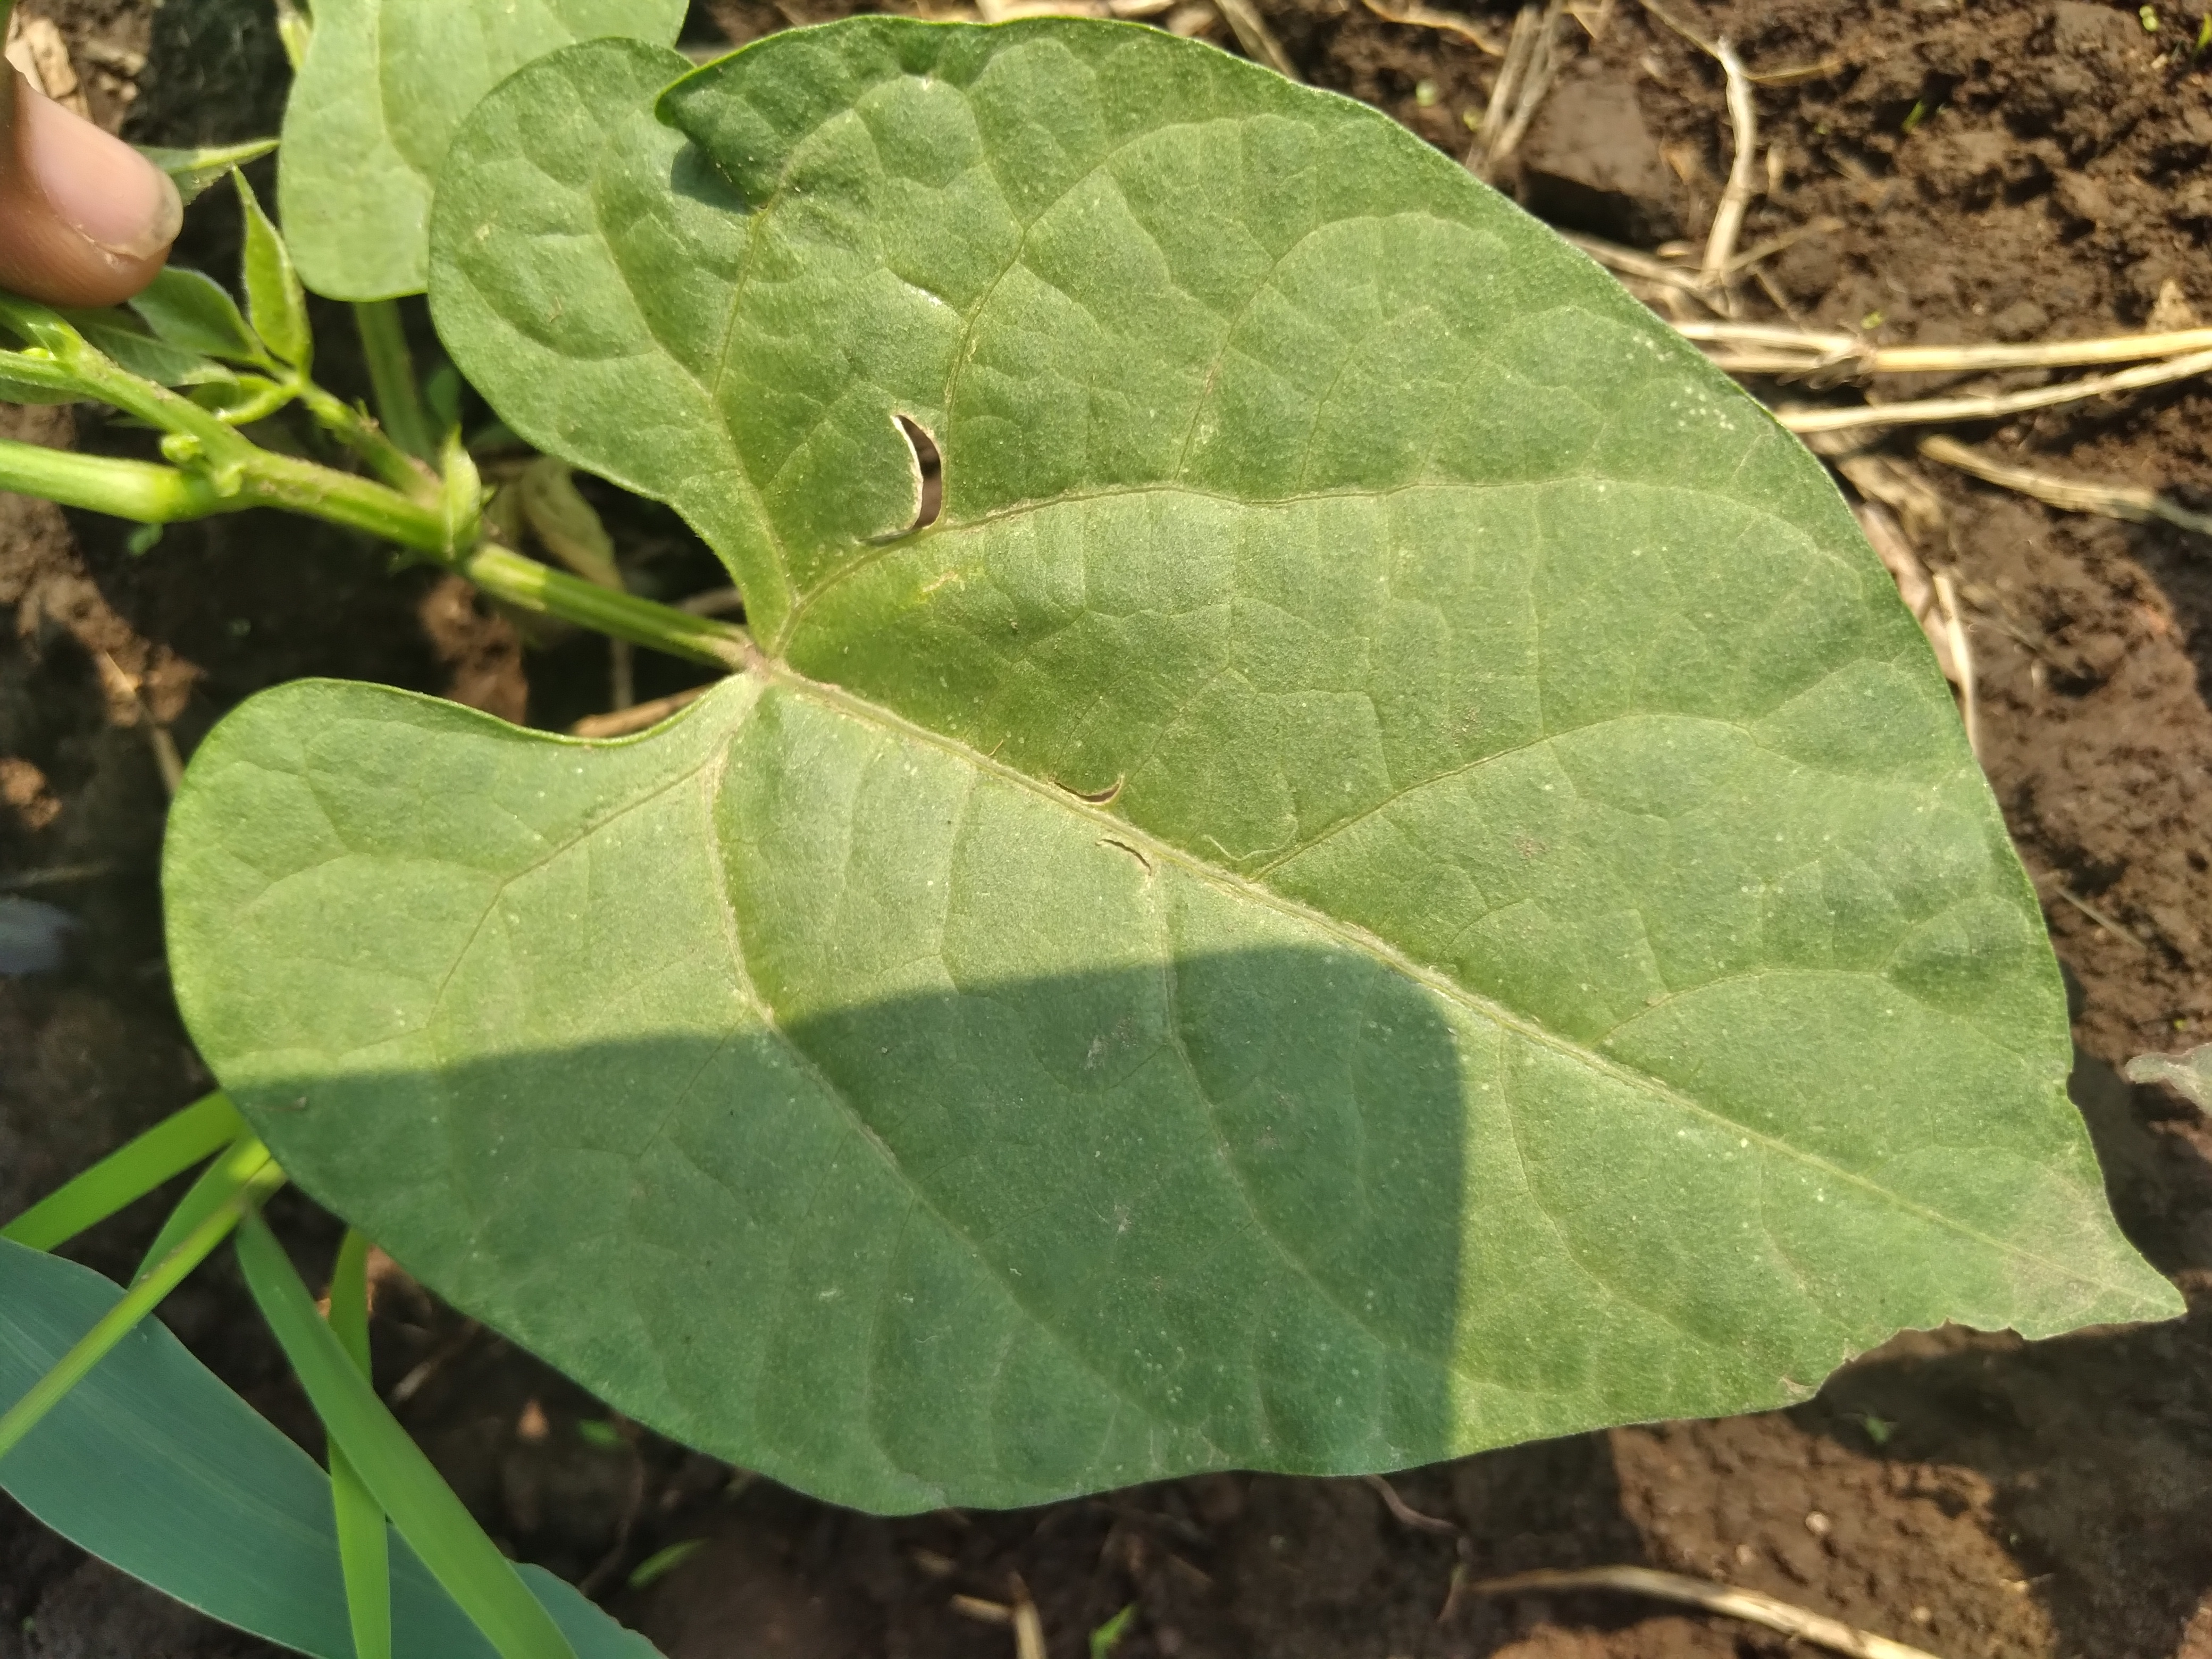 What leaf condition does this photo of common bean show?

healthy
